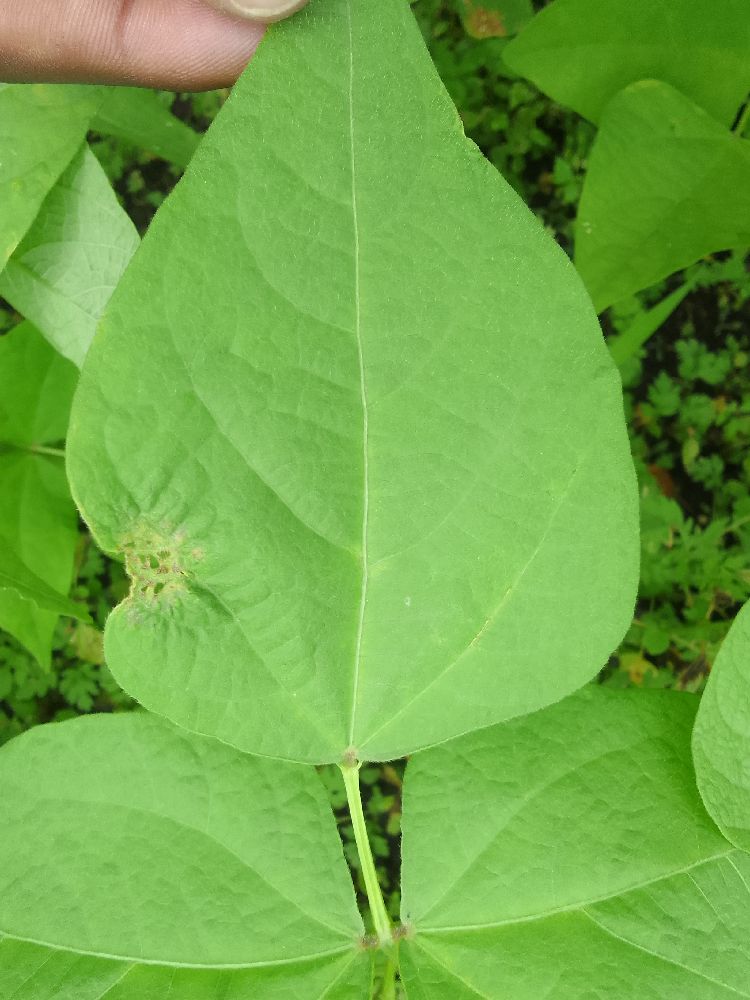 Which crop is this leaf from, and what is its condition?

common bean, healthy
